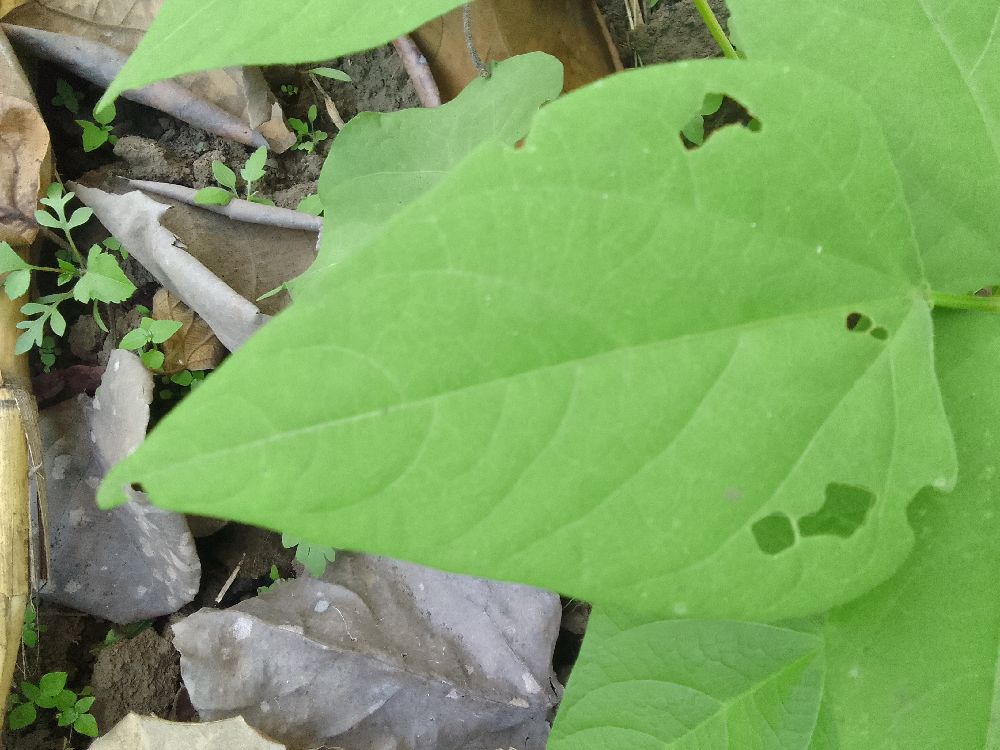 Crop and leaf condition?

common bean, healthy
